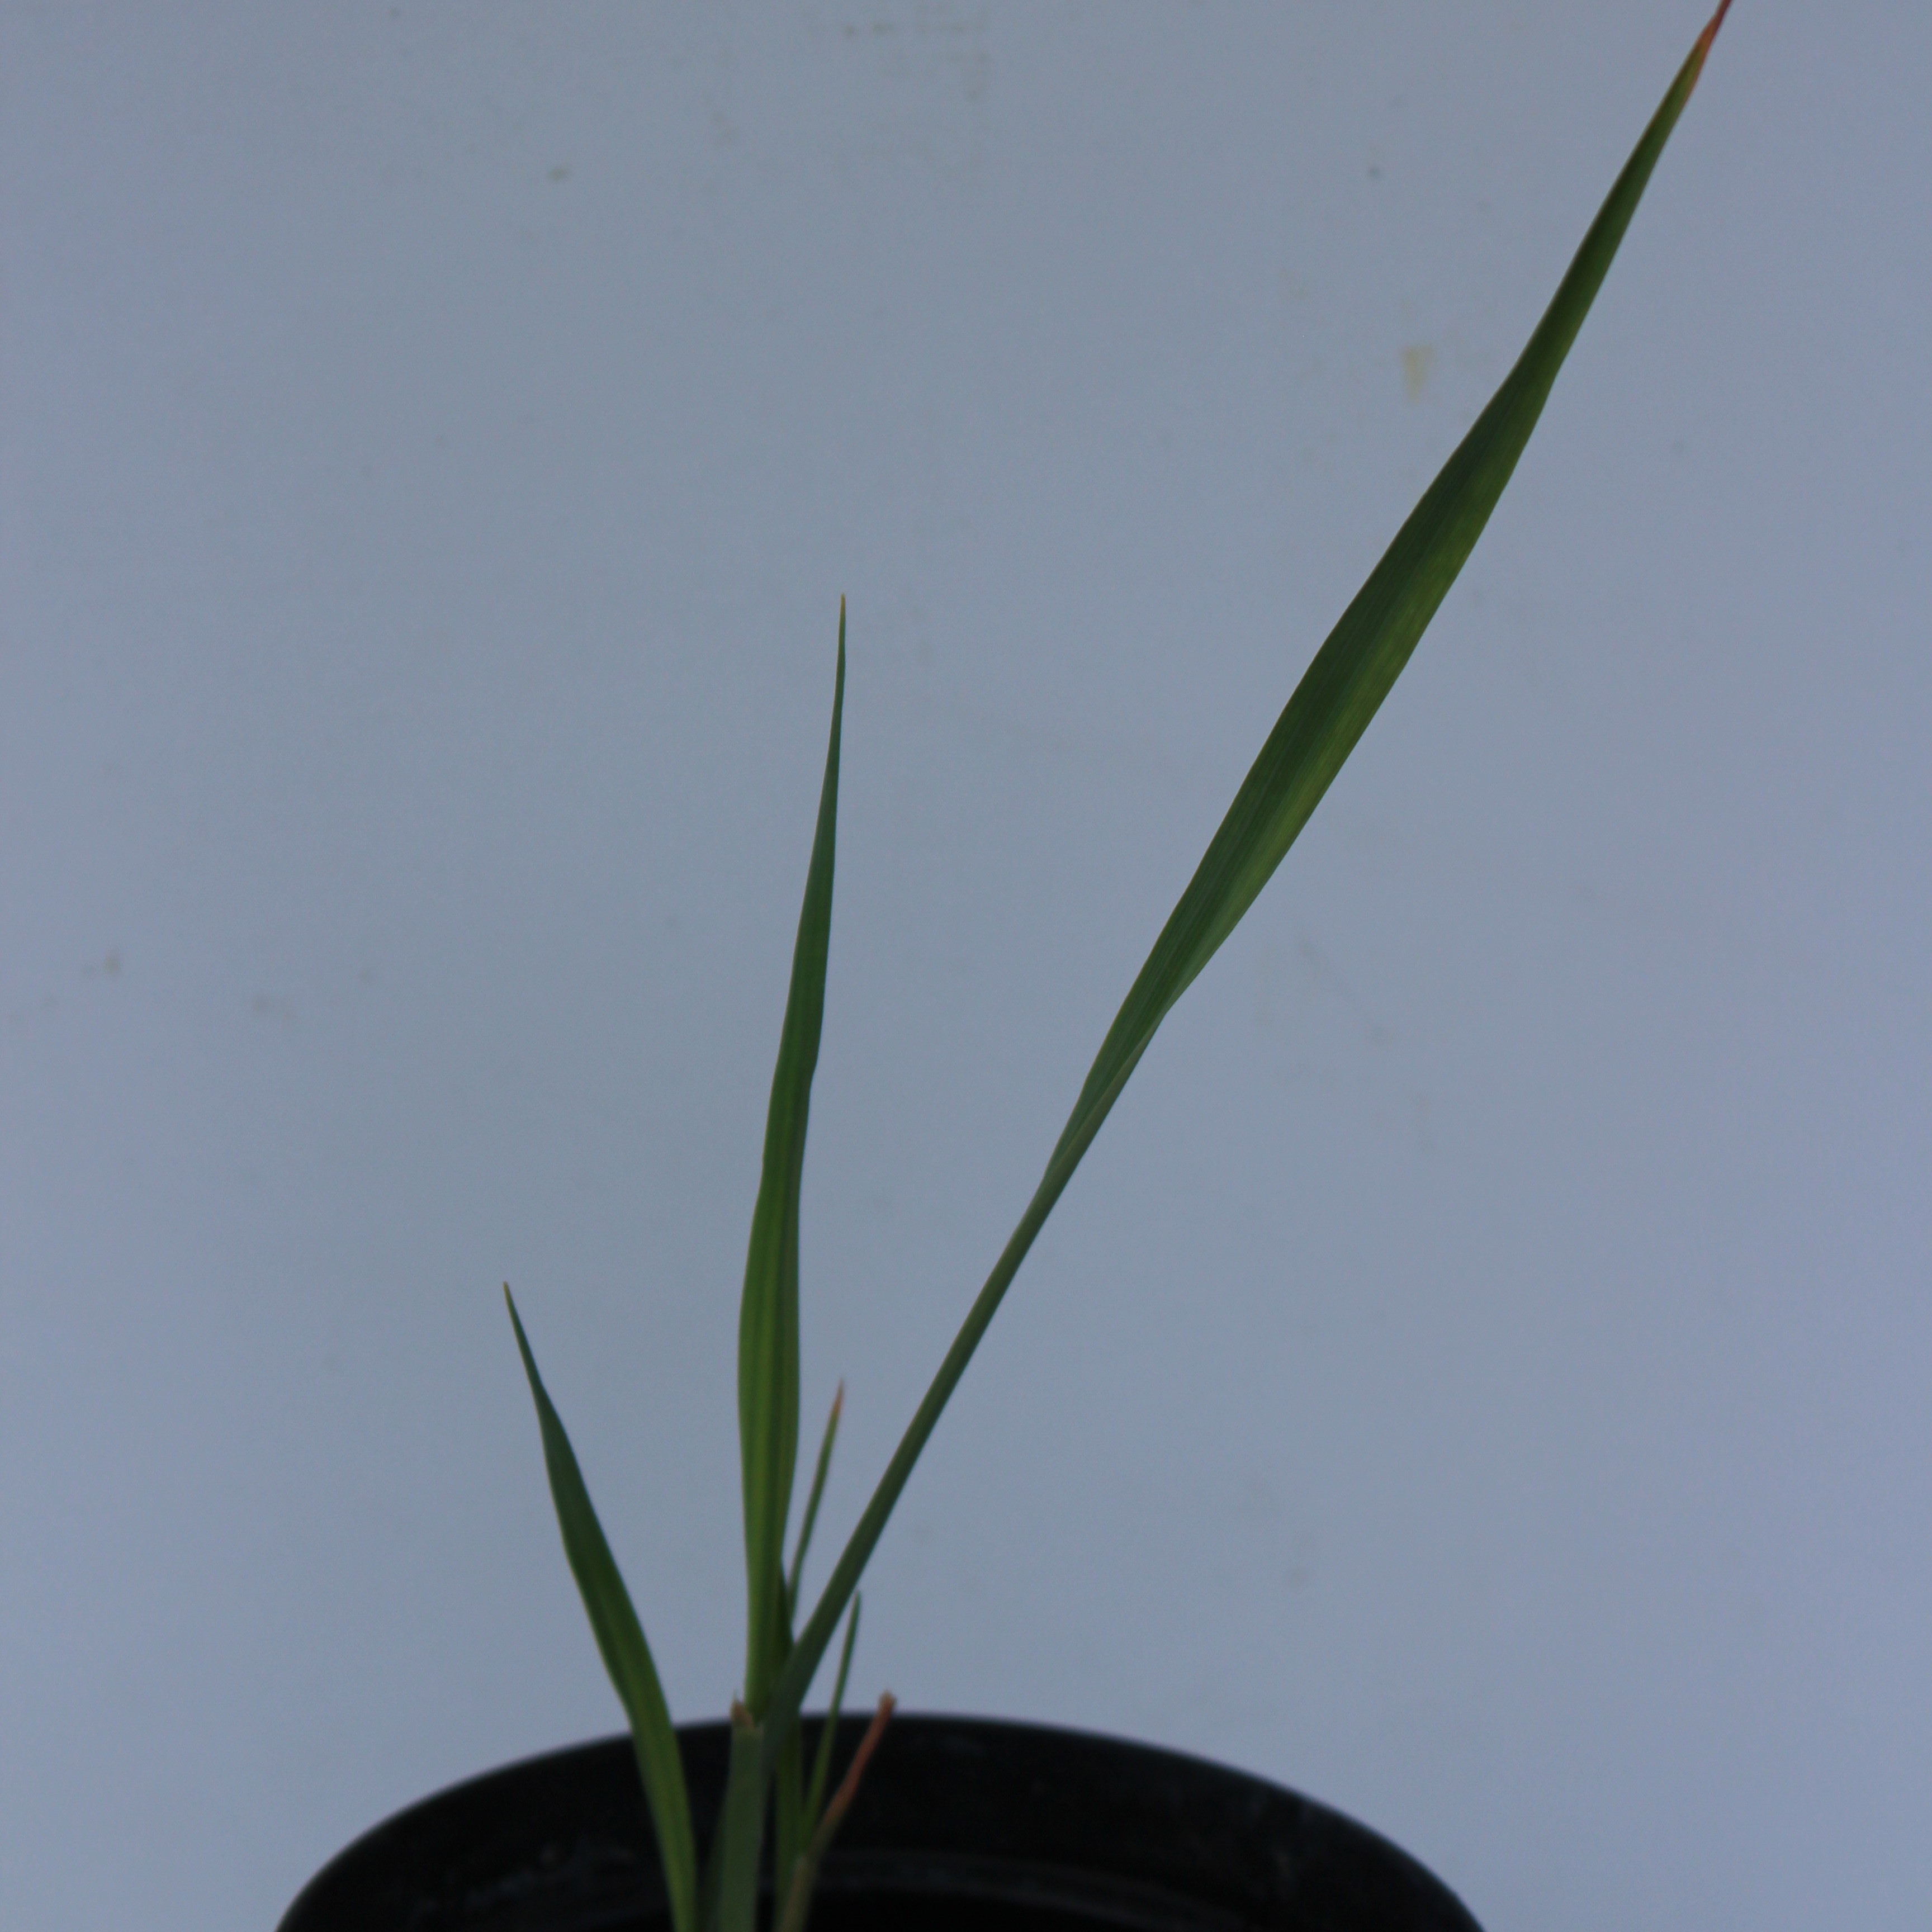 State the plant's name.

Avena sterilis
